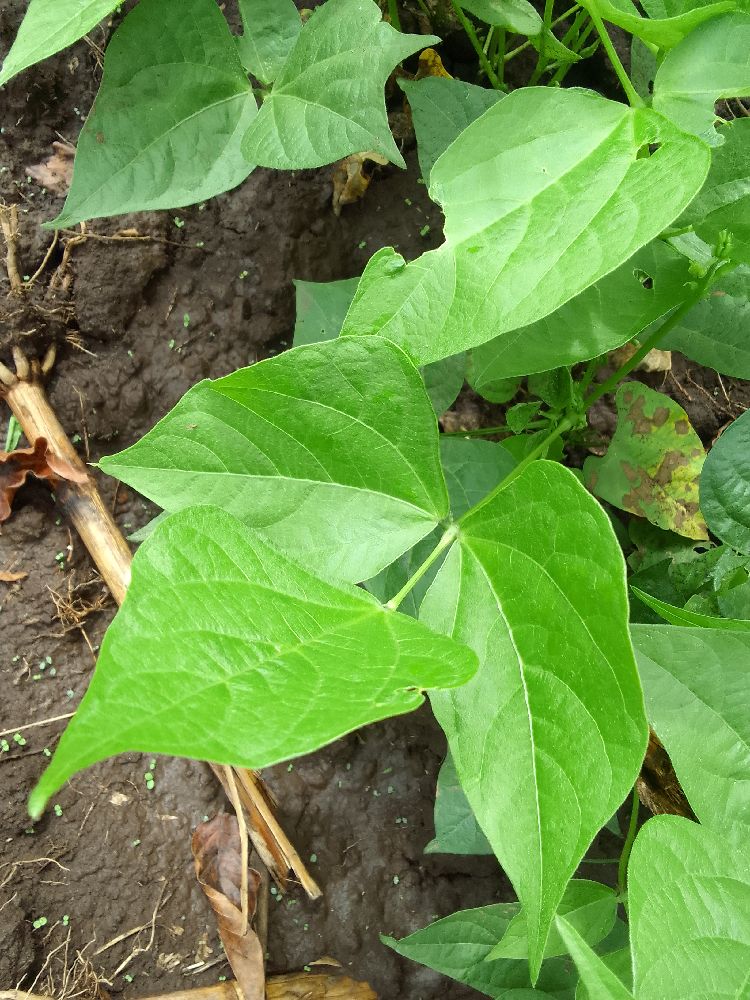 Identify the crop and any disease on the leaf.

common bean, healthy
